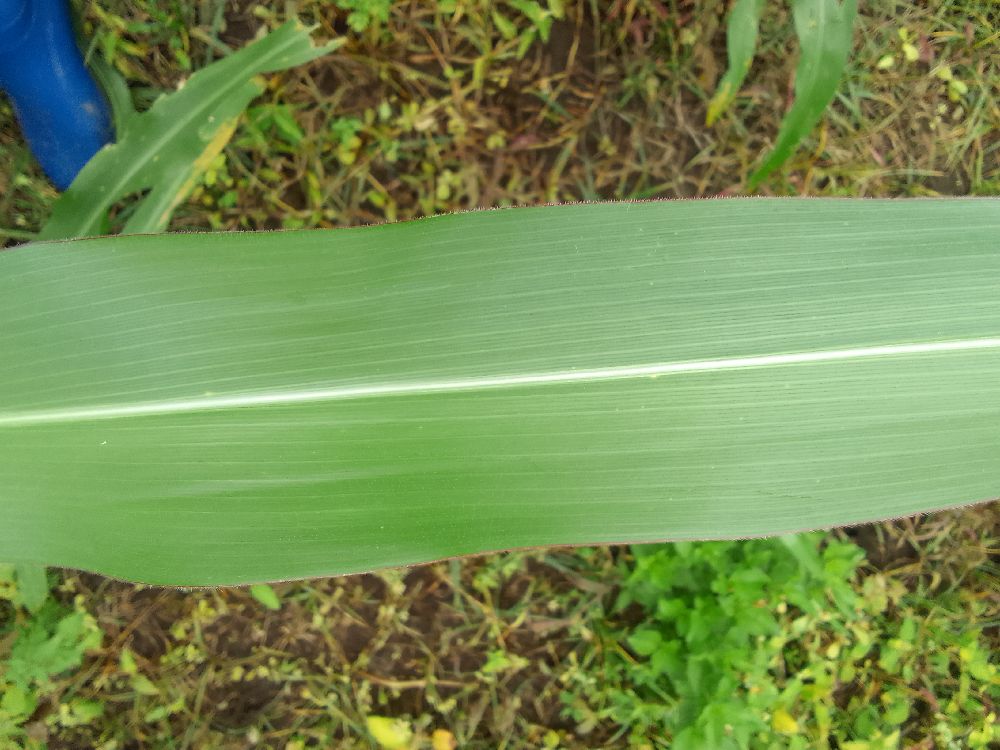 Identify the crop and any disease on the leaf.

maize, healthy
